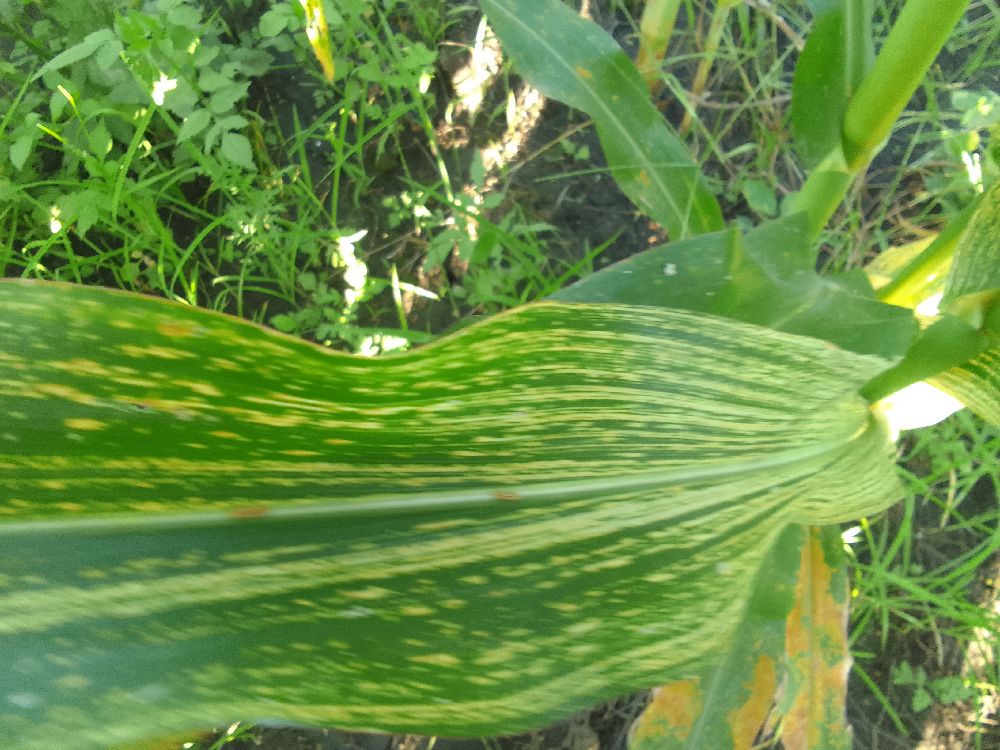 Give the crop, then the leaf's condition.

maize, maize streak virus
